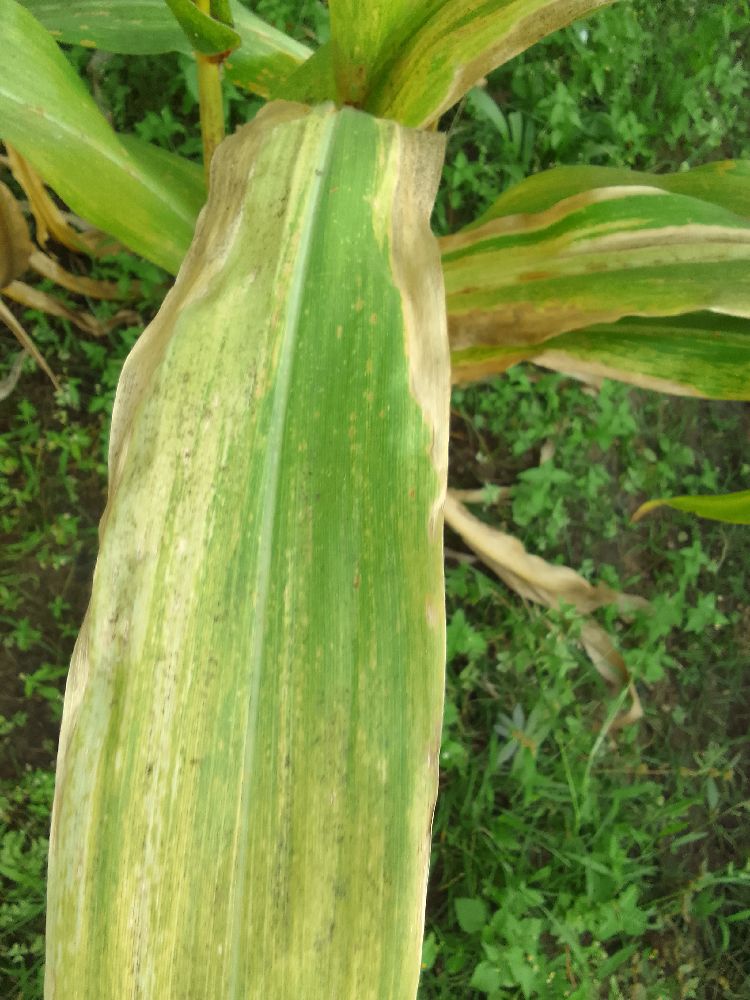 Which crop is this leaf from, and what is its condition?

maize, maize lethal necrosis
